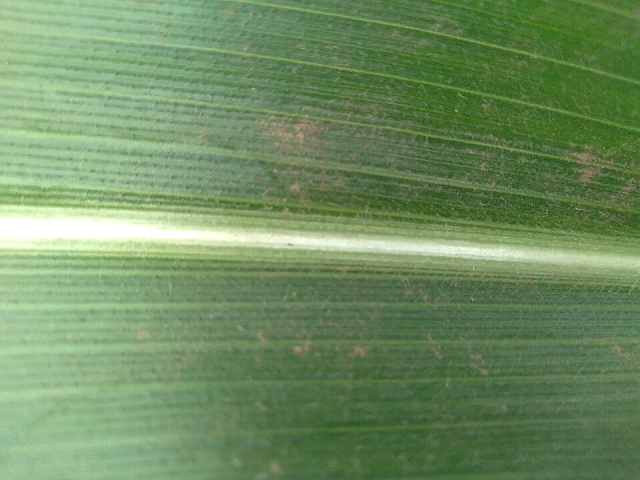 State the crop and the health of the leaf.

maize, healthy
